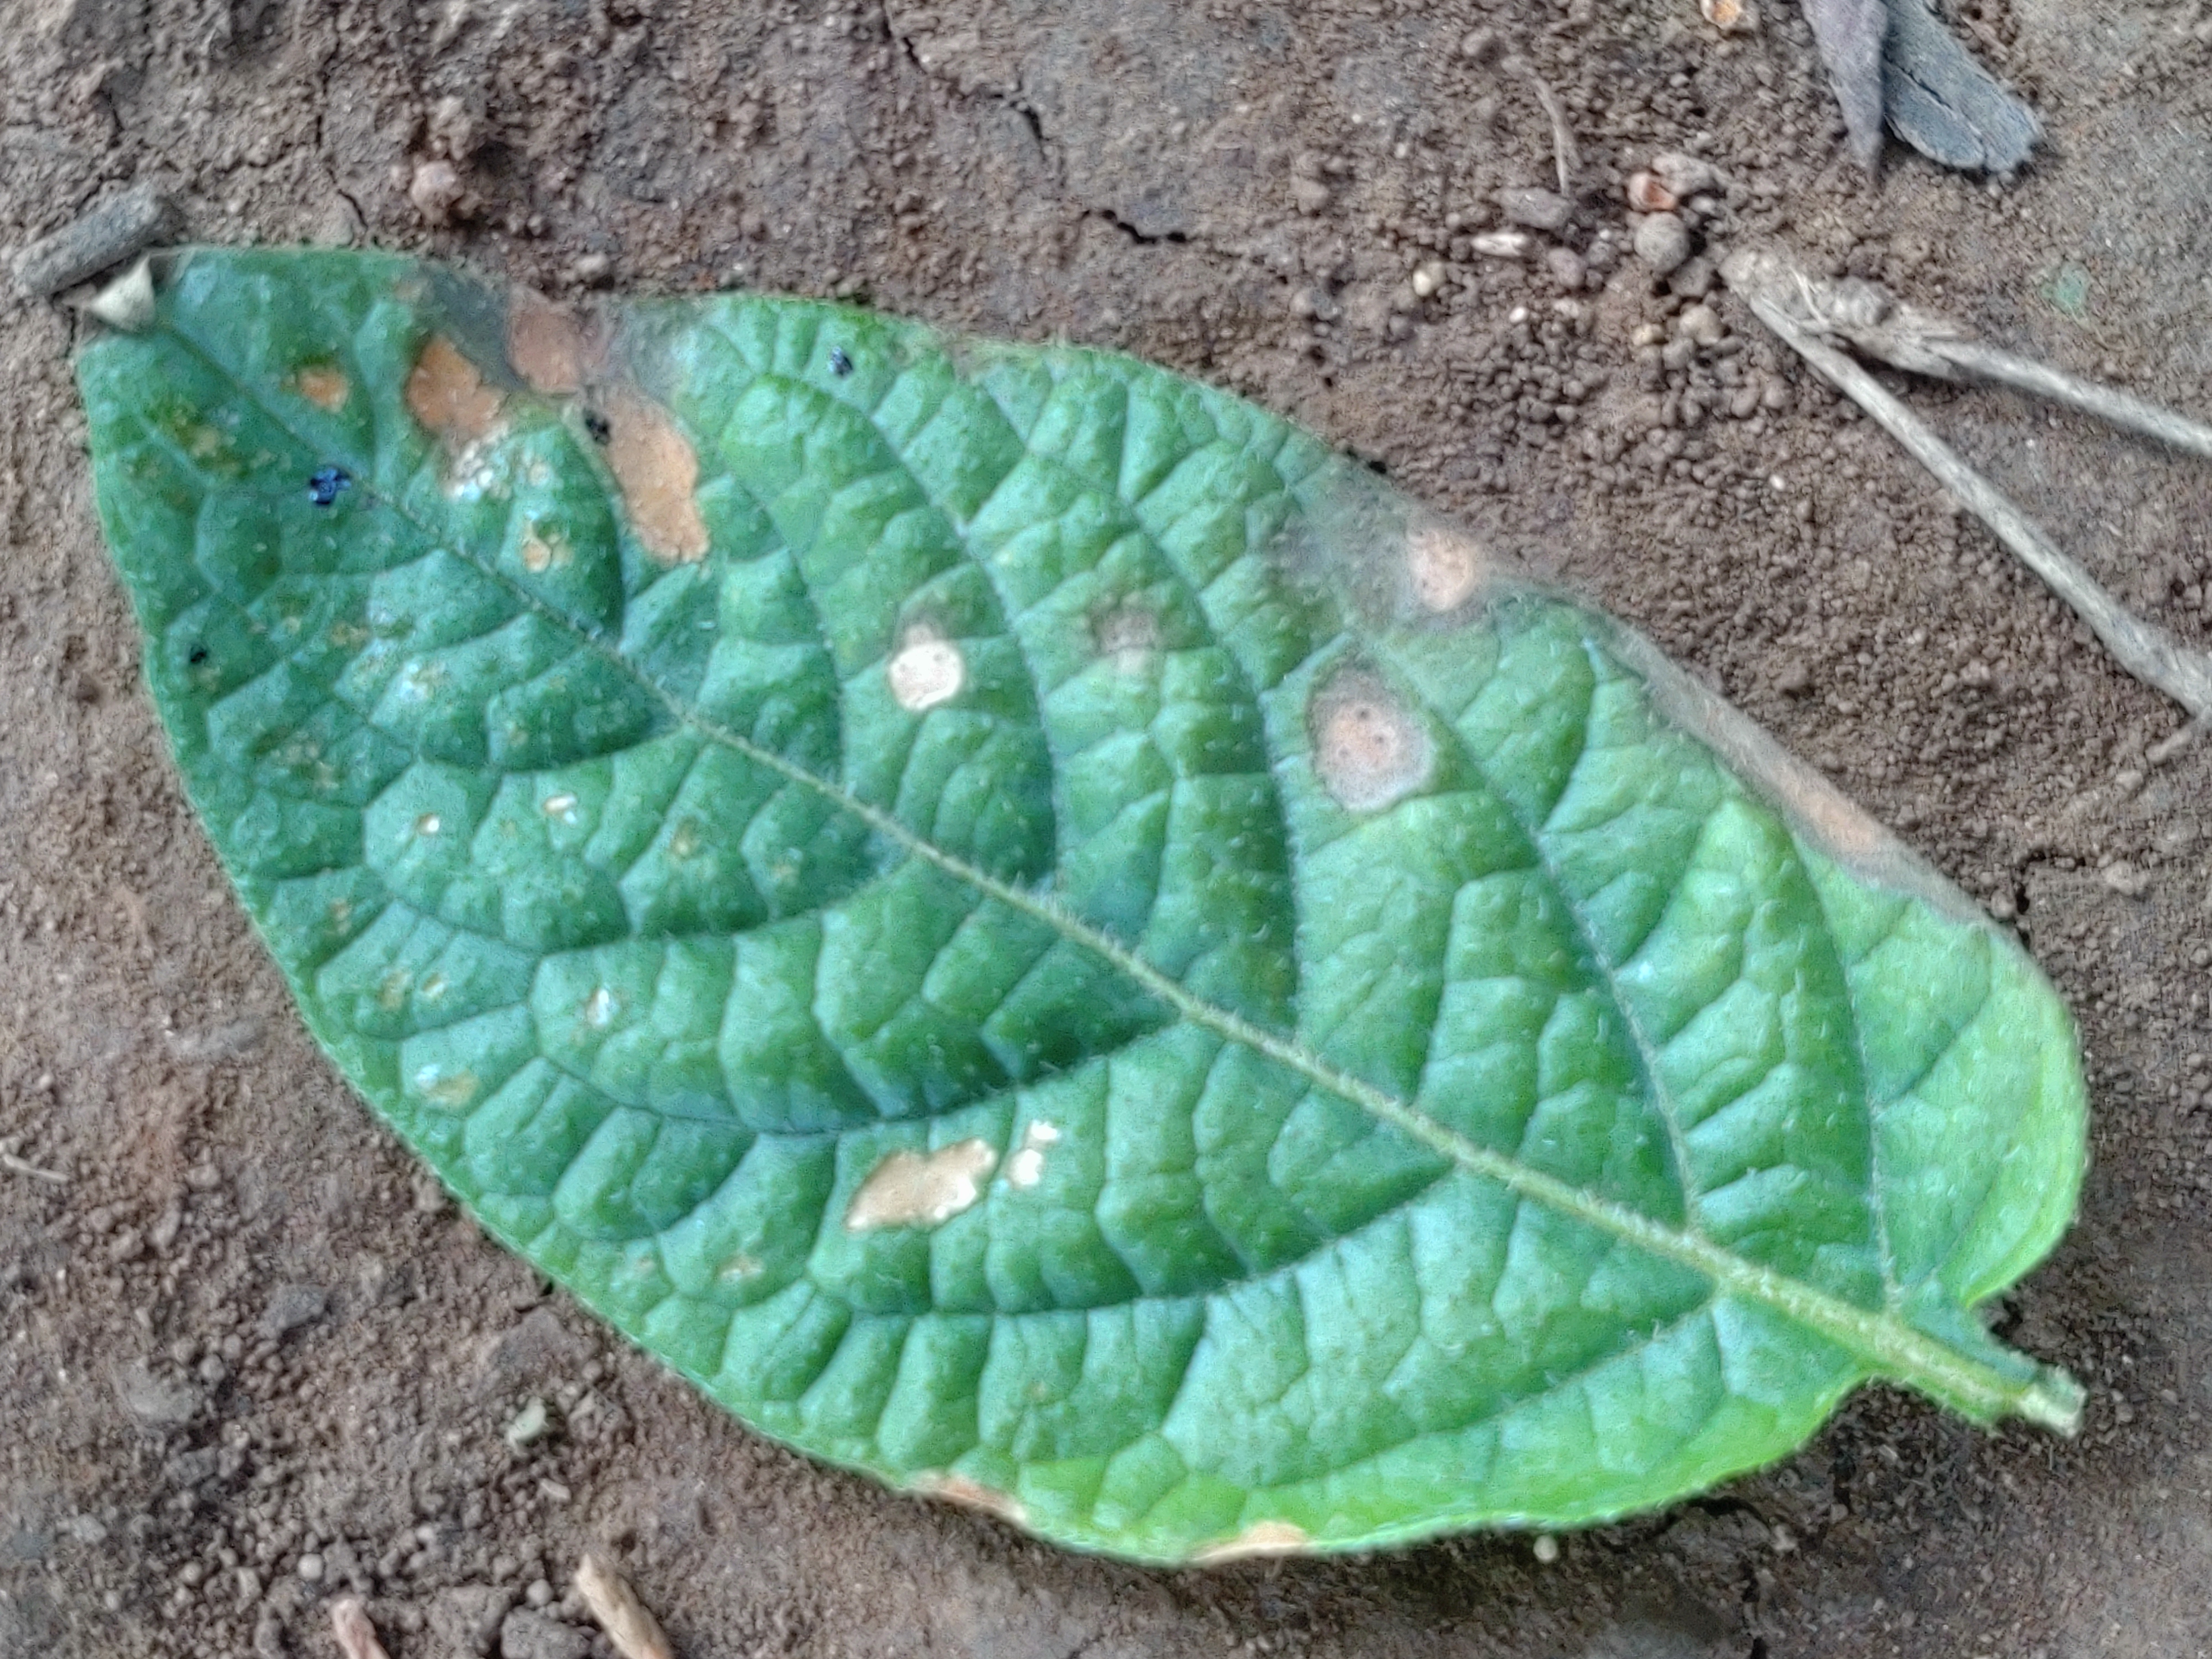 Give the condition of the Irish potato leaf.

early blight
